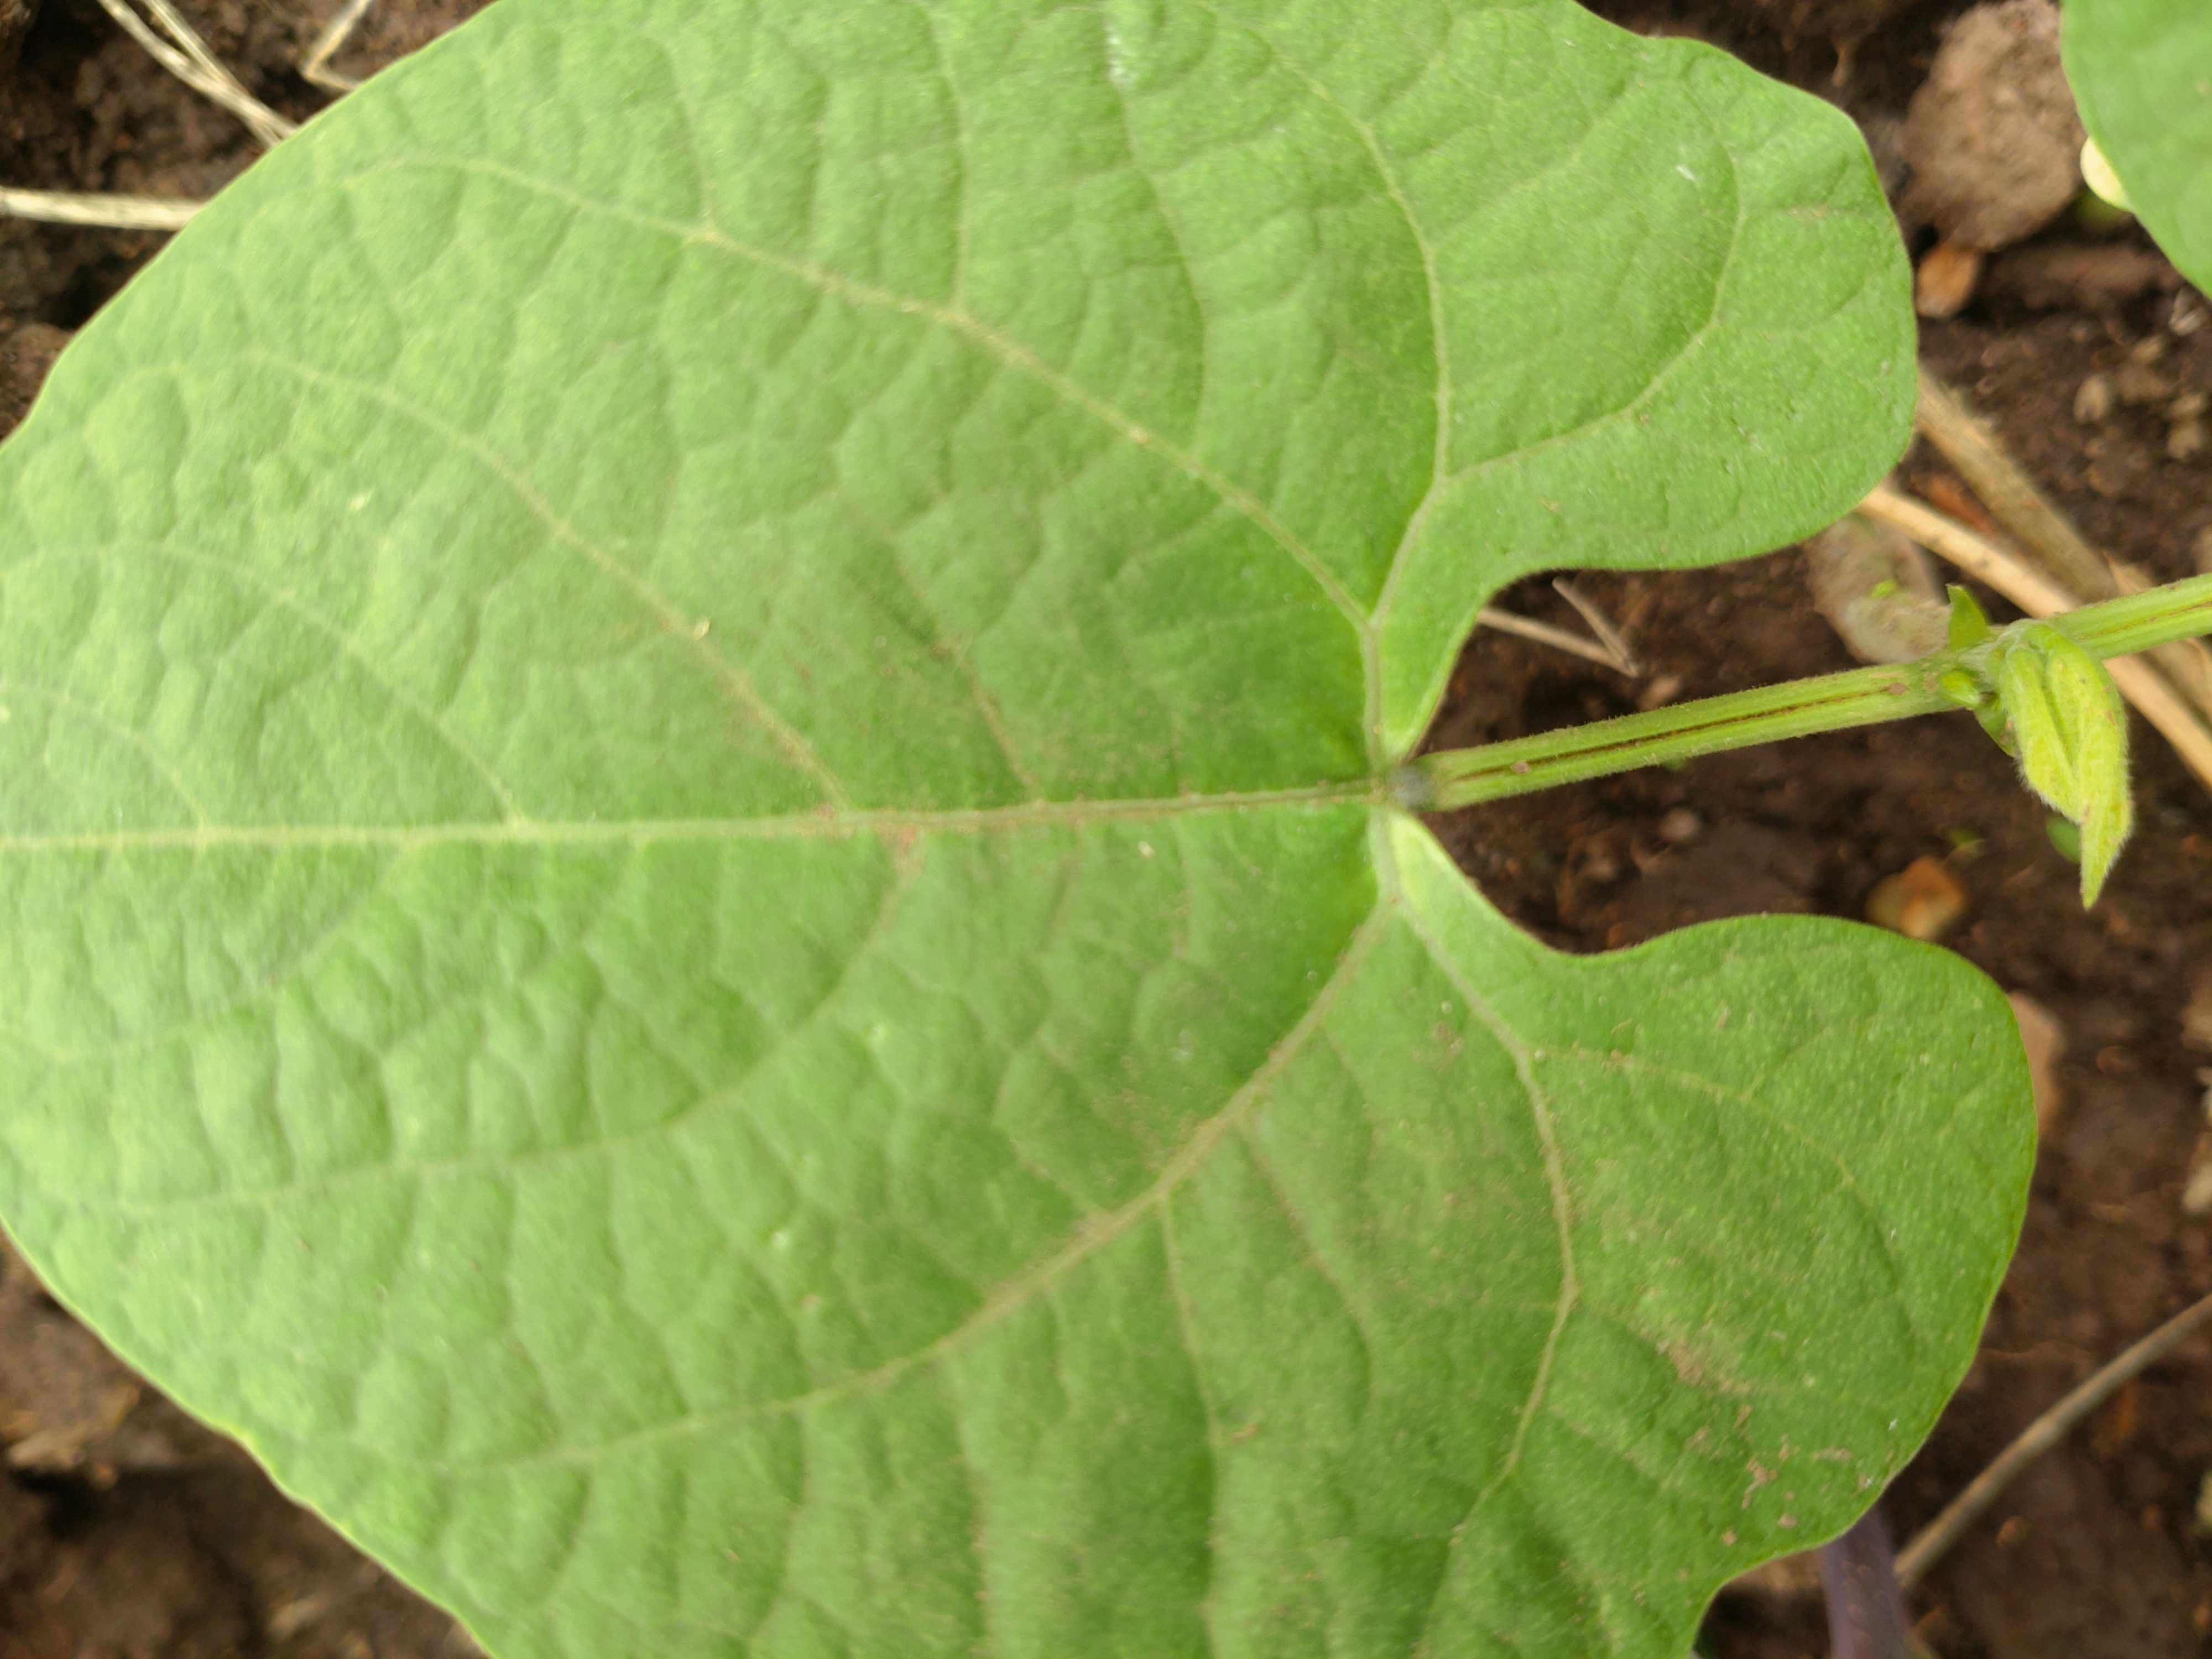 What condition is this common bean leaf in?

healthy
